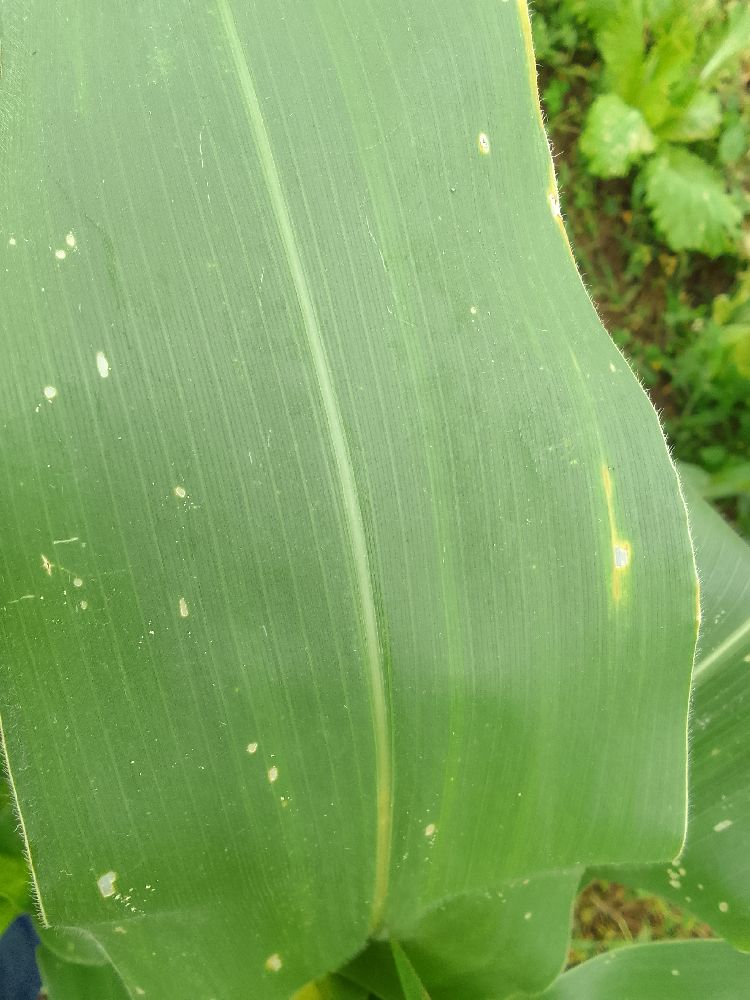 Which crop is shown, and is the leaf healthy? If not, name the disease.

maize, healthy
